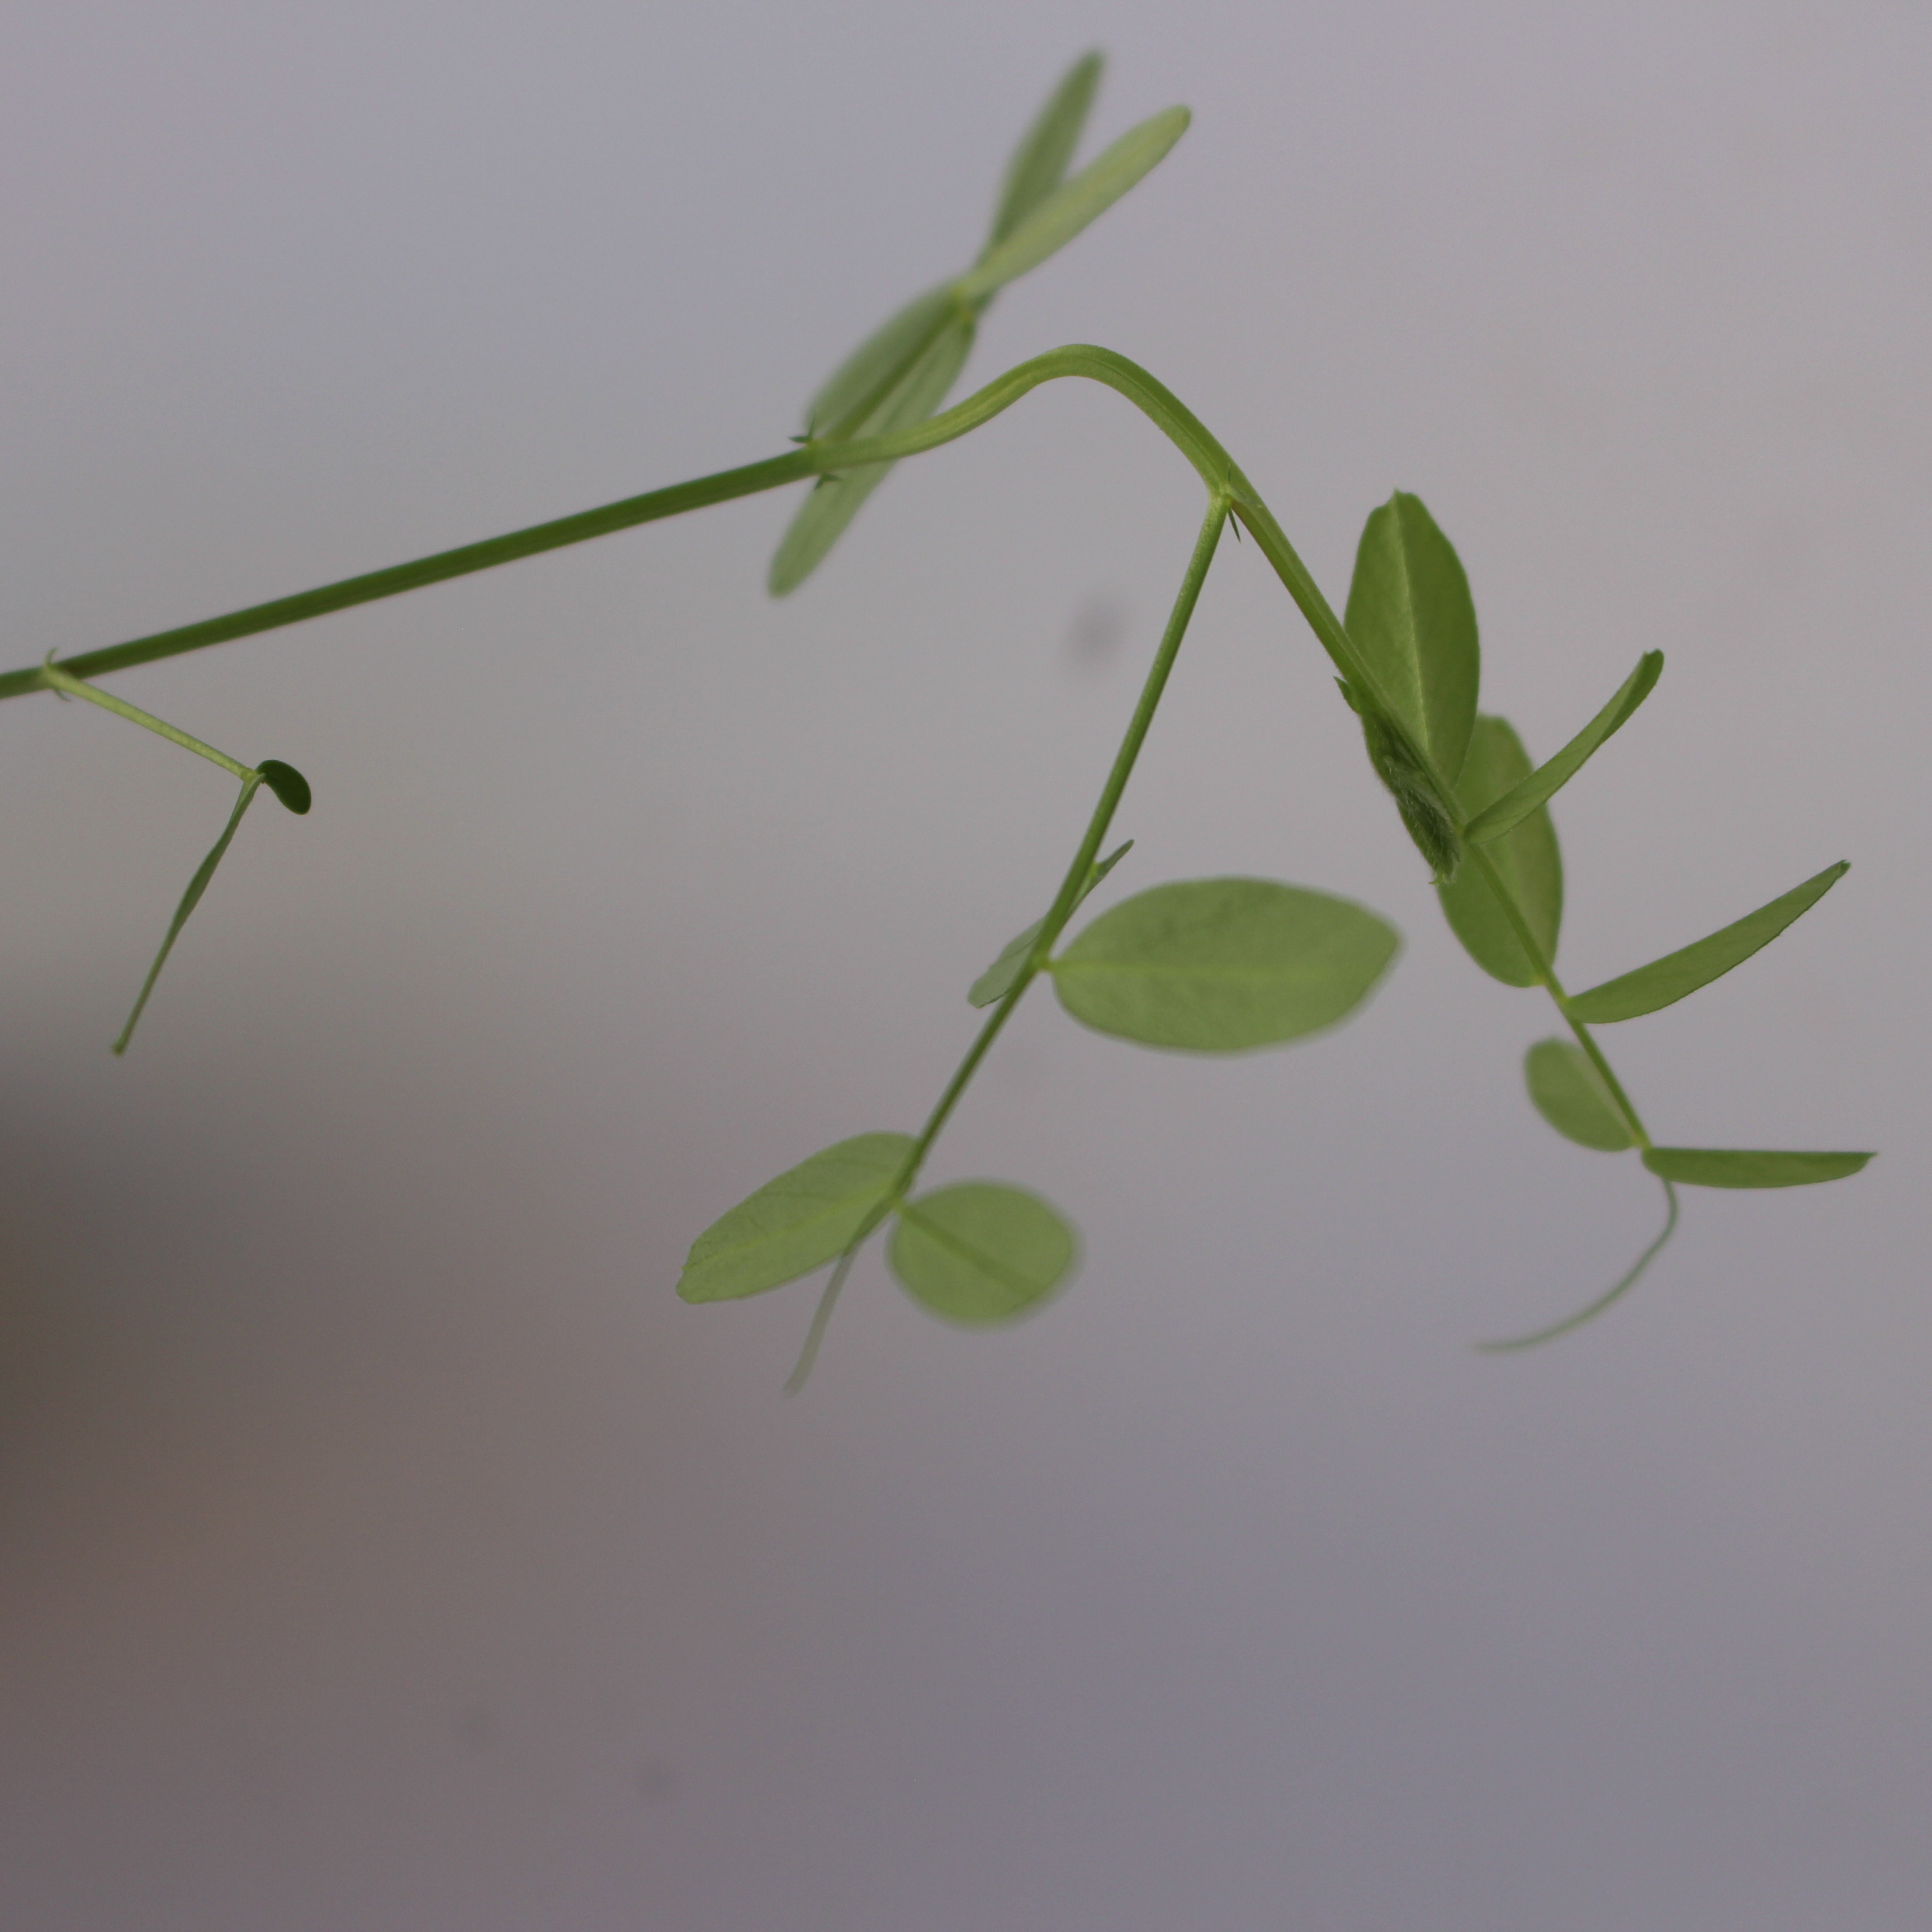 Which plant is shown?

Vicia sativa
